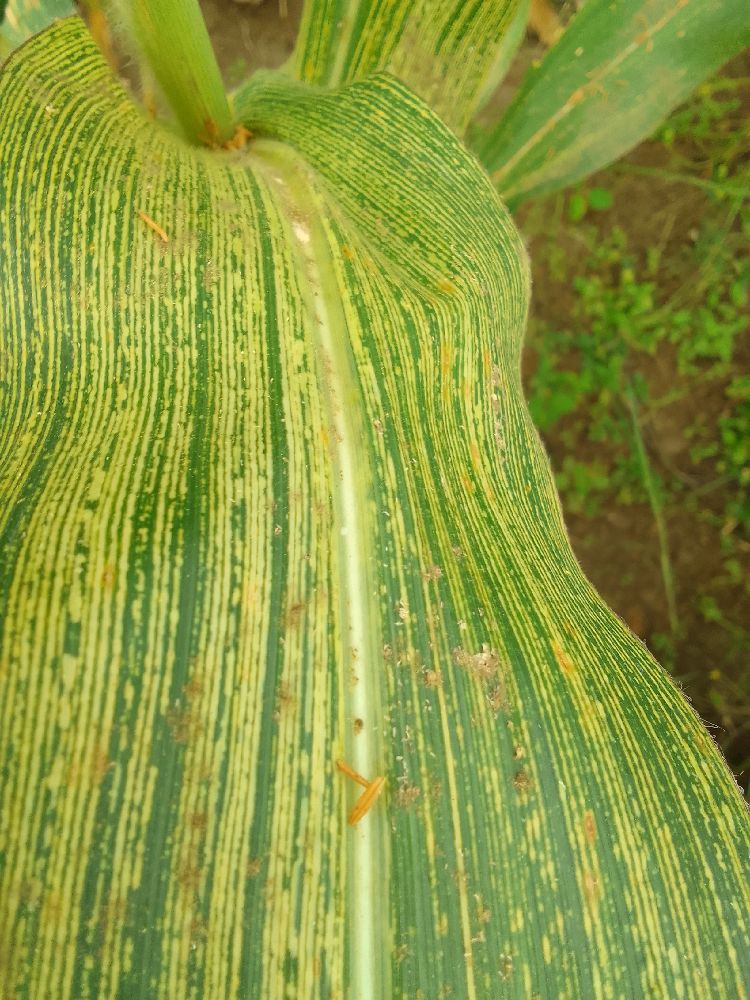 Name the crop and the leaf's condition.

maize, maize streak virus
